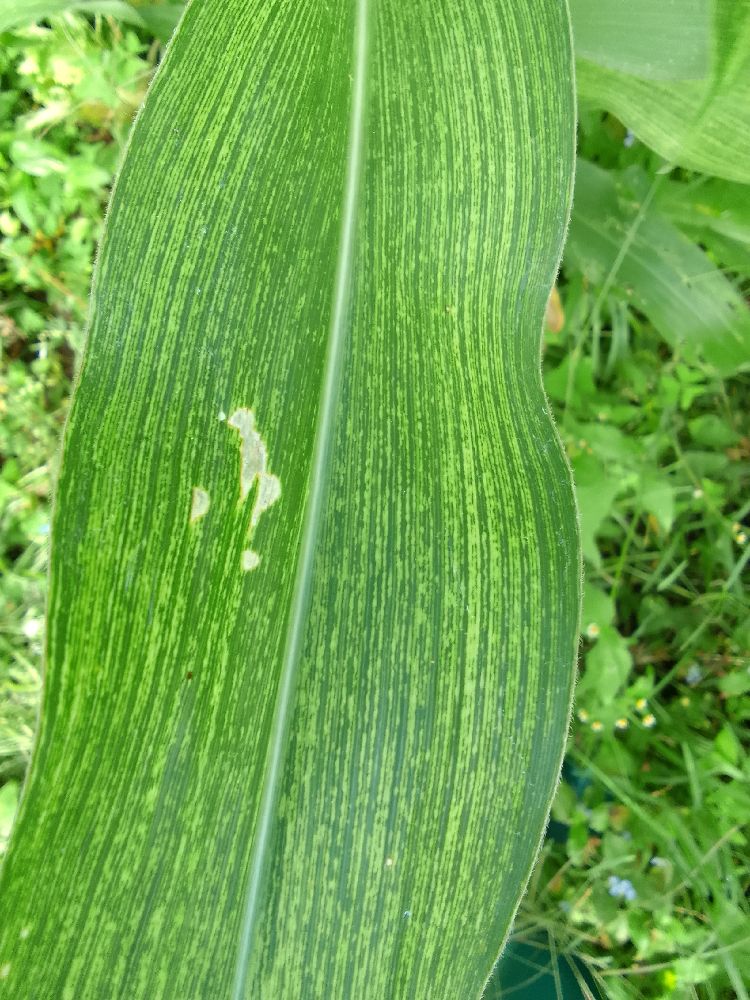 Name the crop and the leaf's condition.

maize, maize streak virus
